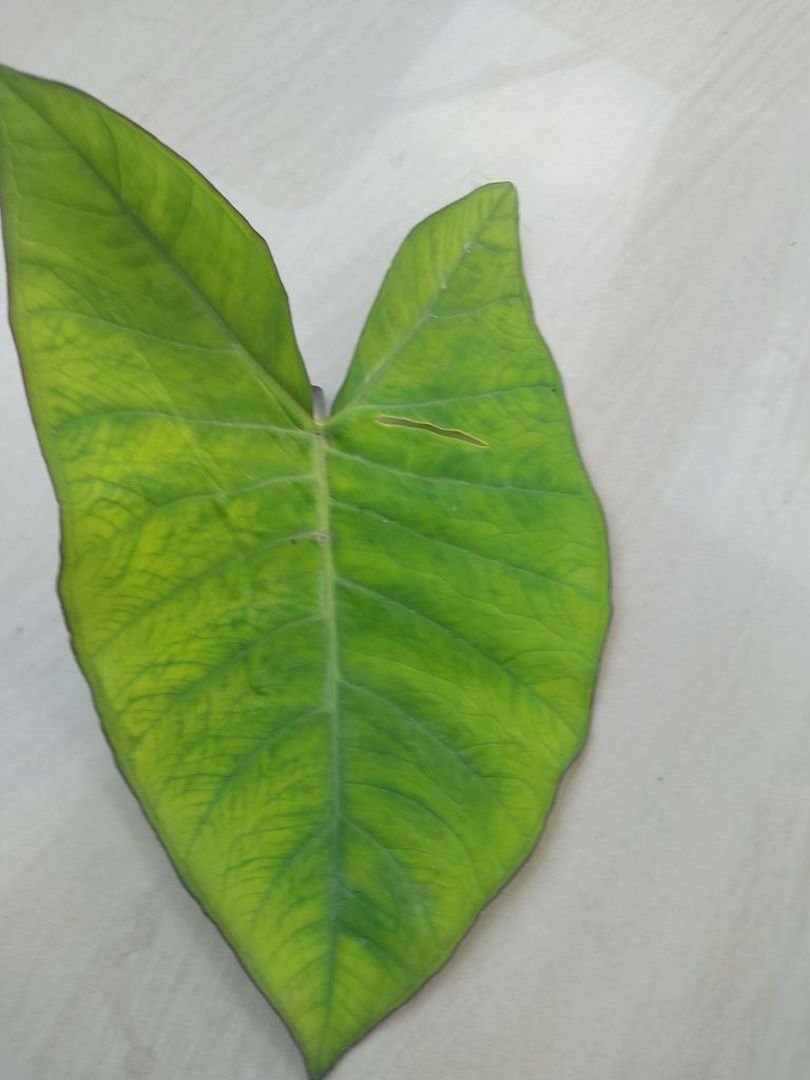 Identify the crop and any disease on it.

taro, mosaic
